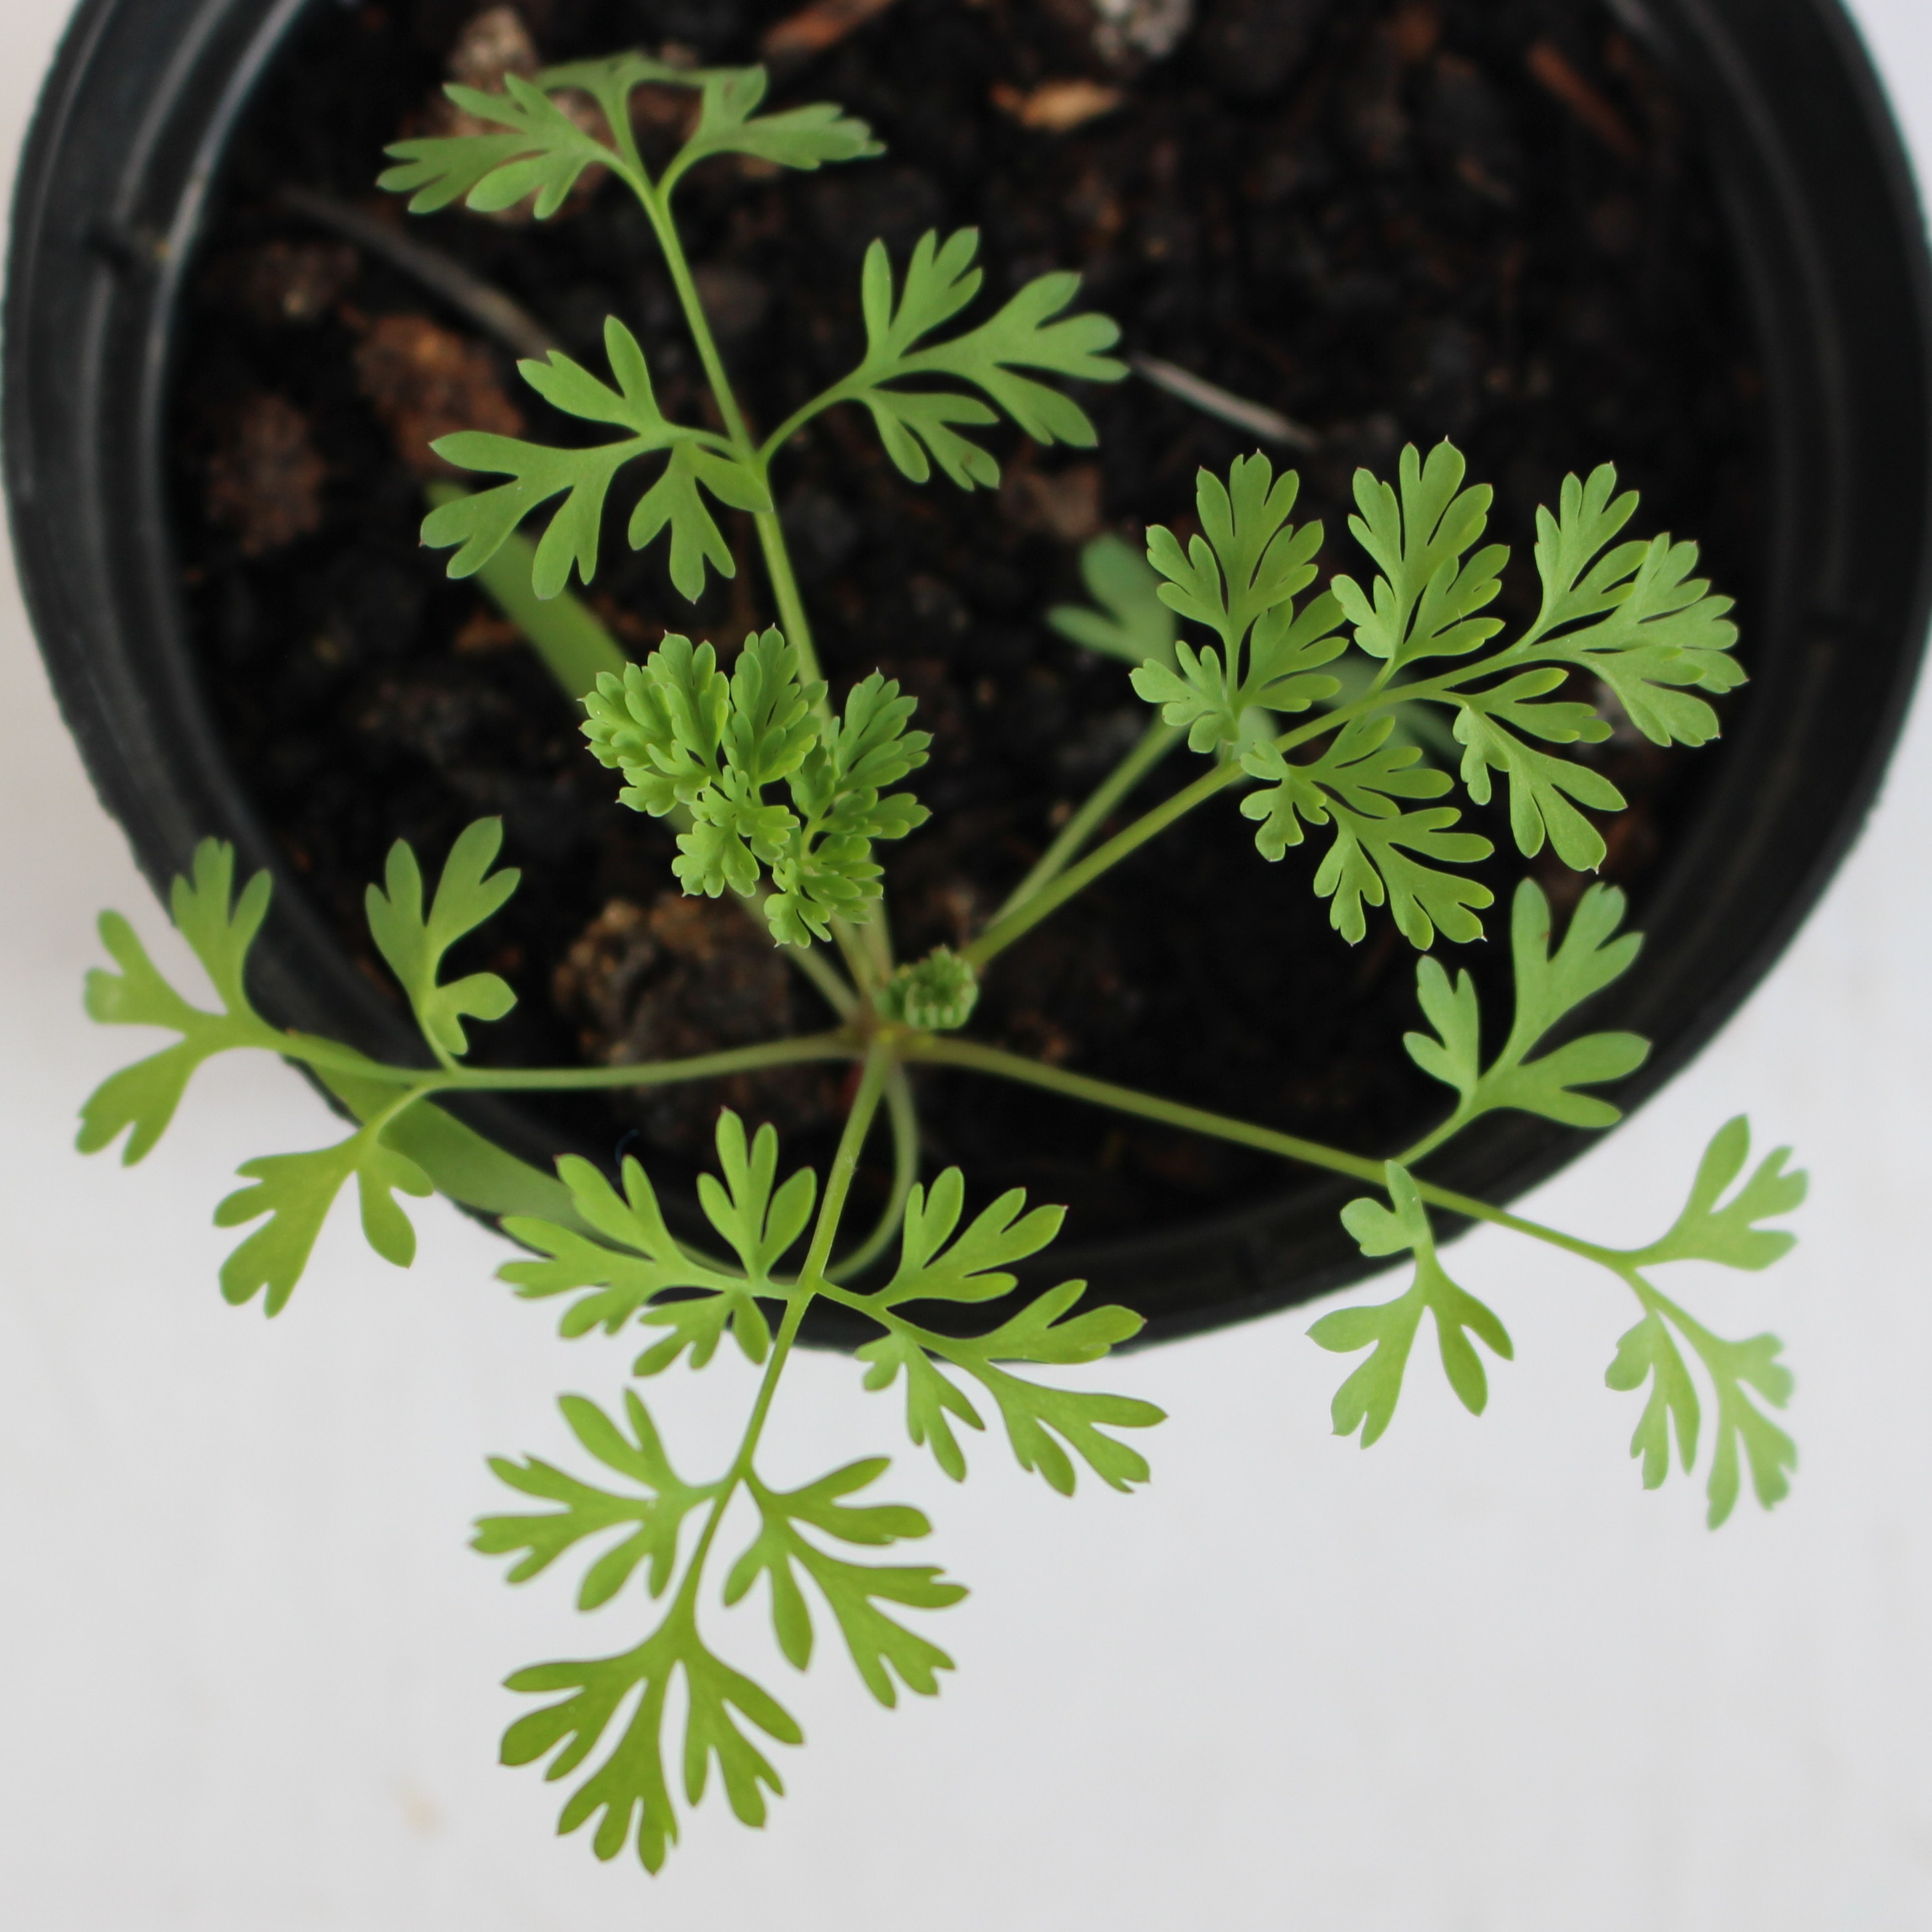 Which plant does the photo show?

Fumaria officinalis
